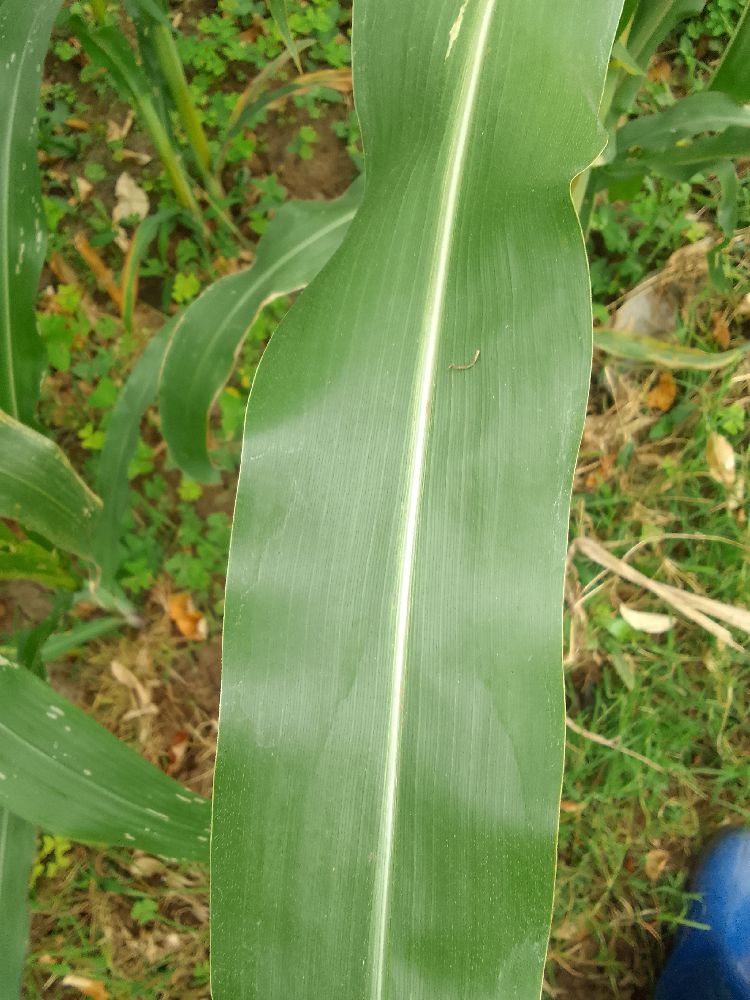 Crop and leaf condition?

maize, healthy
